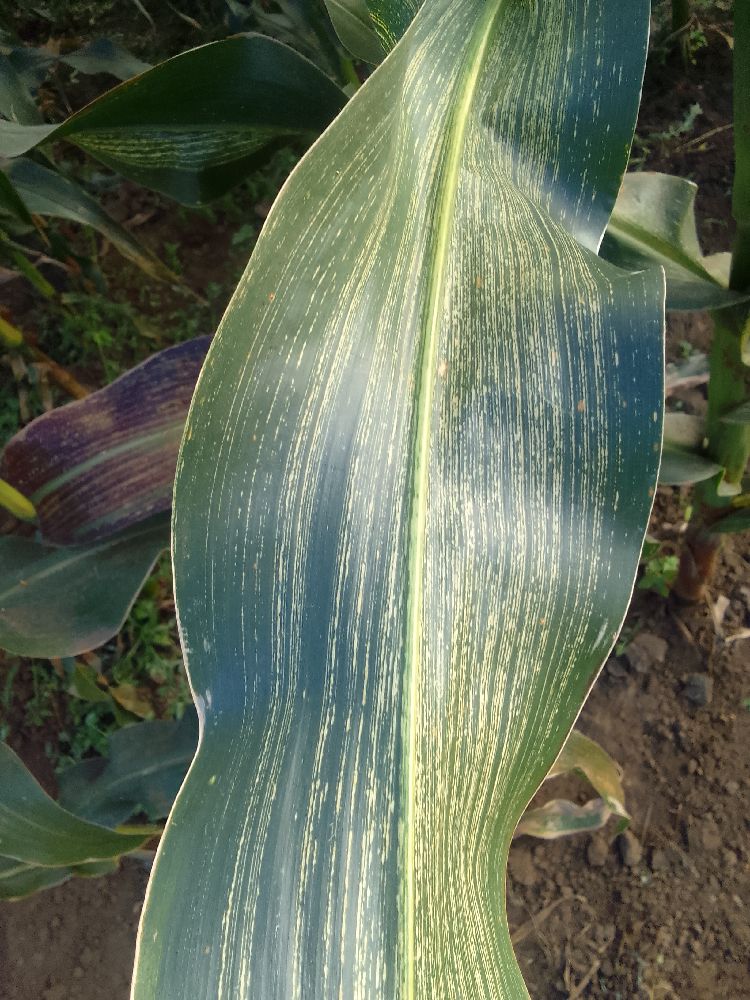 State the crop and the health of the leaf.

maize, maize streak virus
